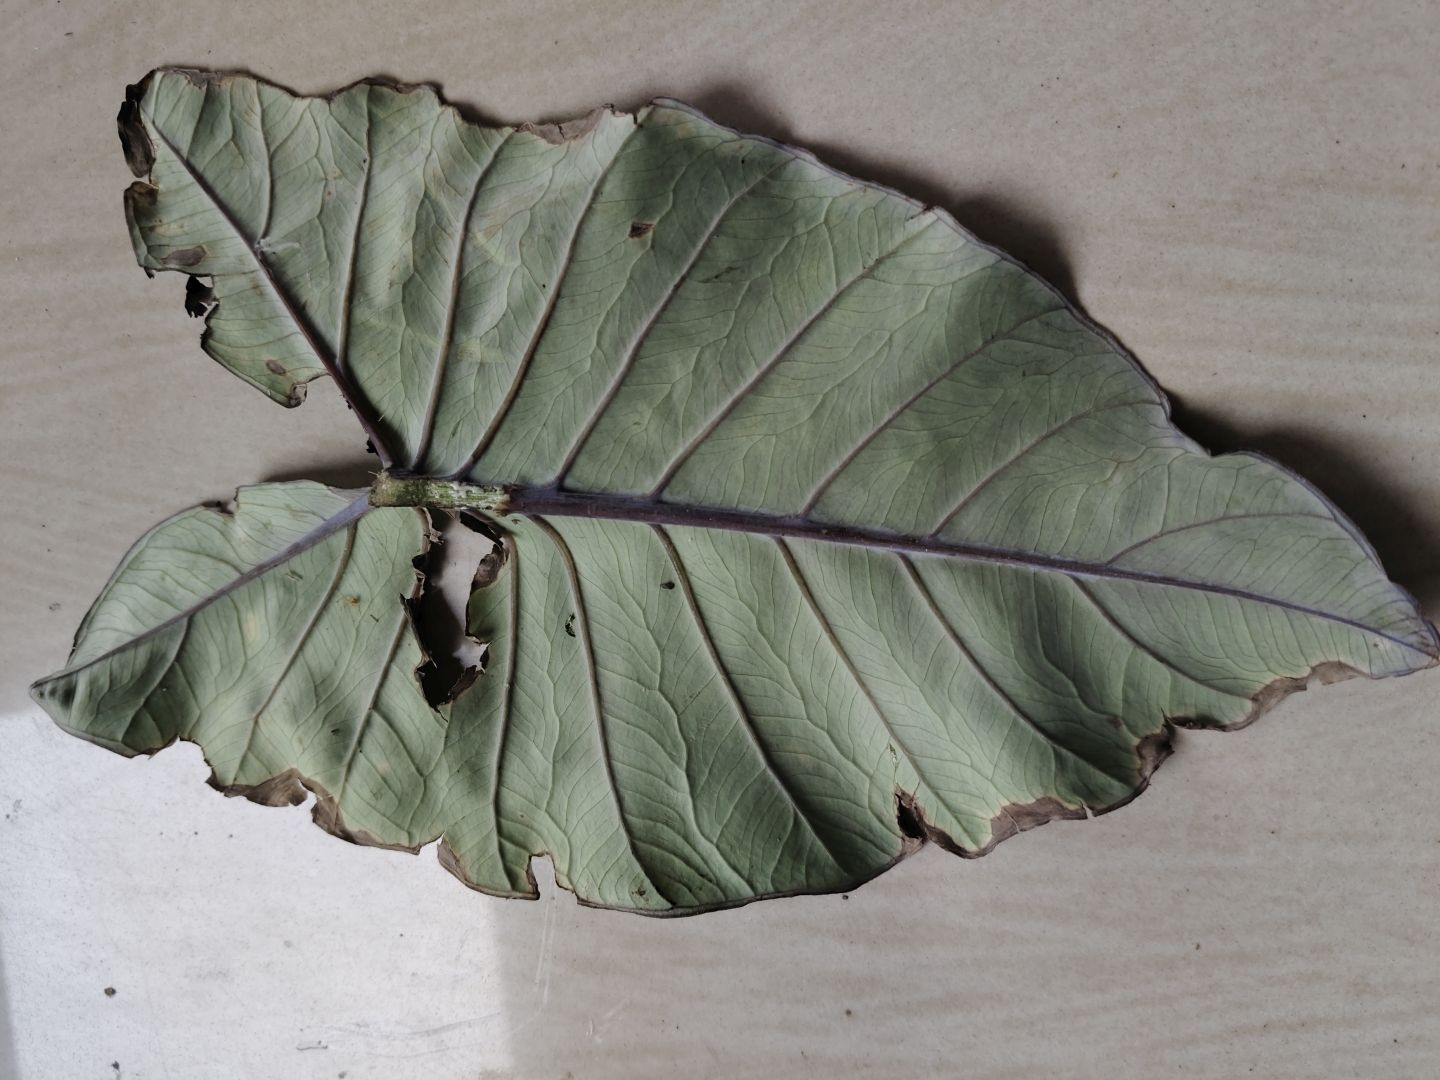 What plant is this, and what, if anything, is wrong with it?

taro, leaf blight
